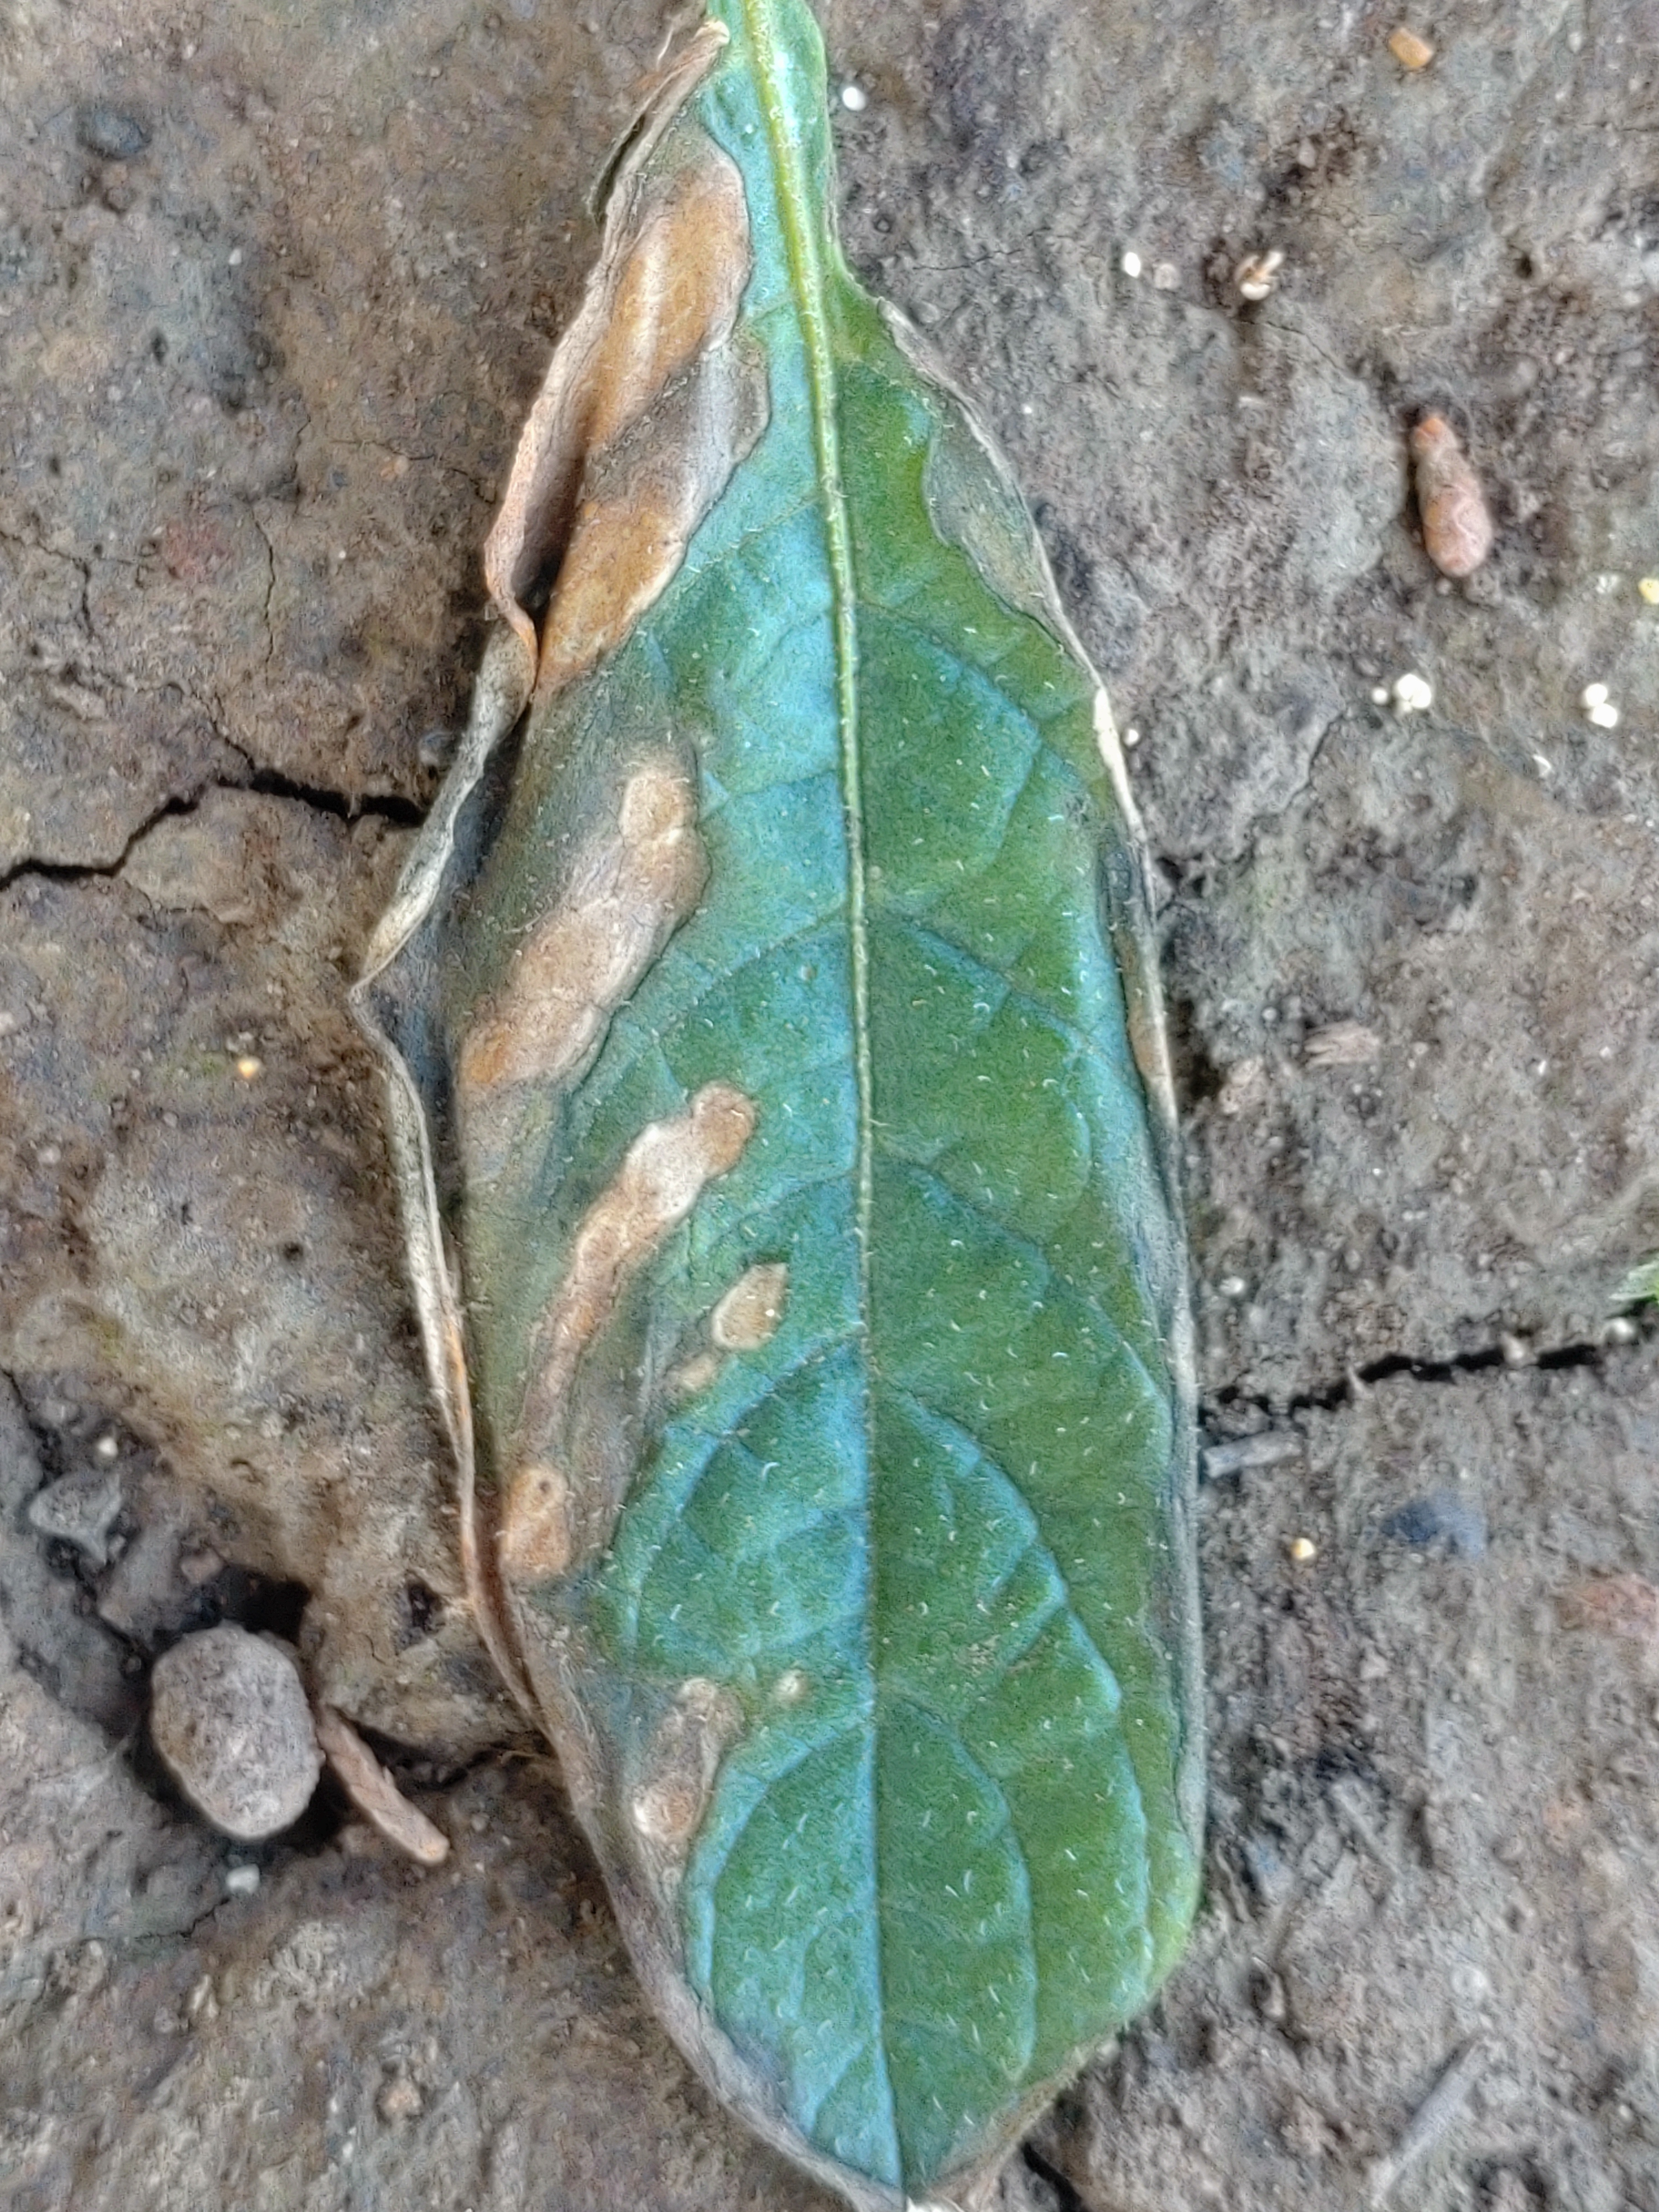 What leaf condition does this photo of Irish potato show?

early blight
